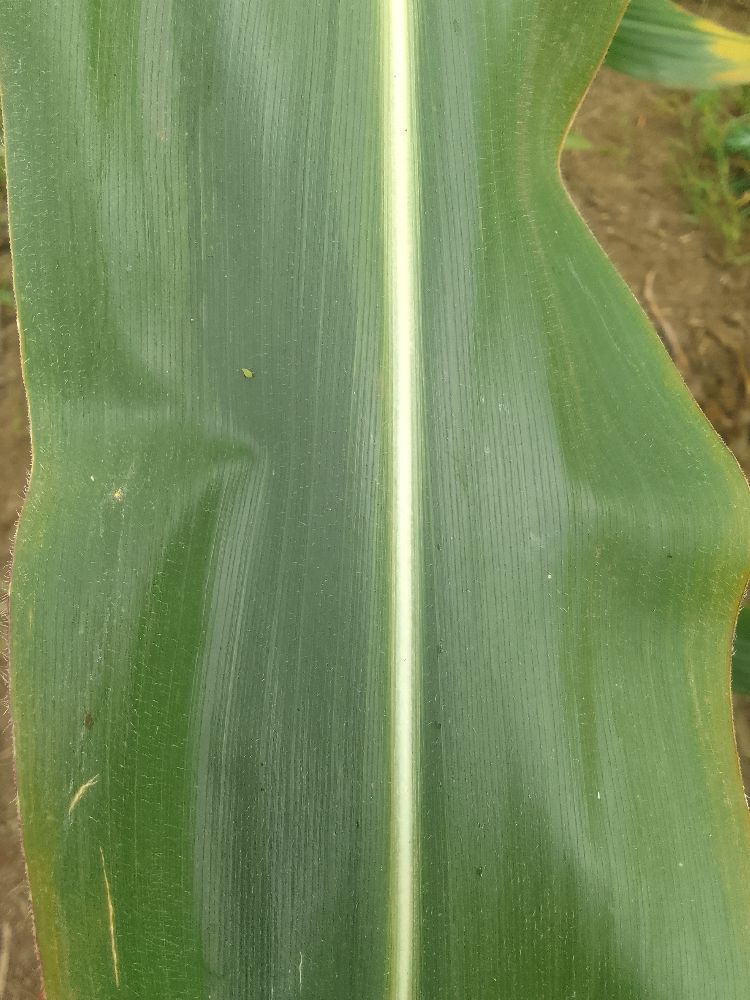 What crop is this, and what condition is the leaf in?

maize, healthy
